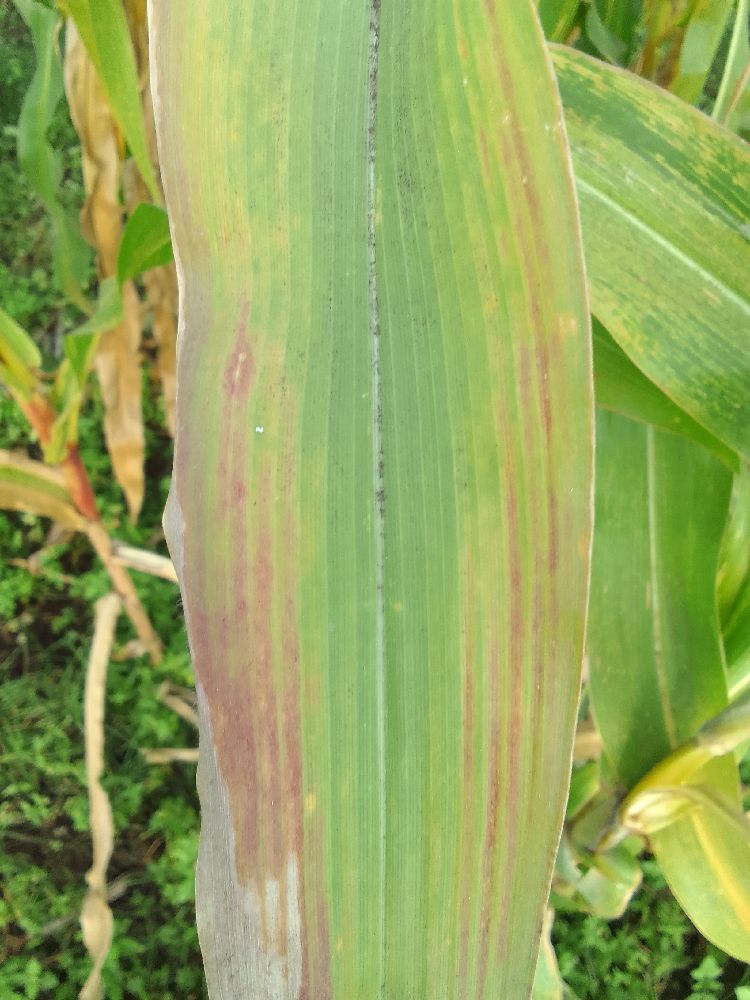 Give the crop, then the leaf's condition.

maize, maize lethal necrosis
